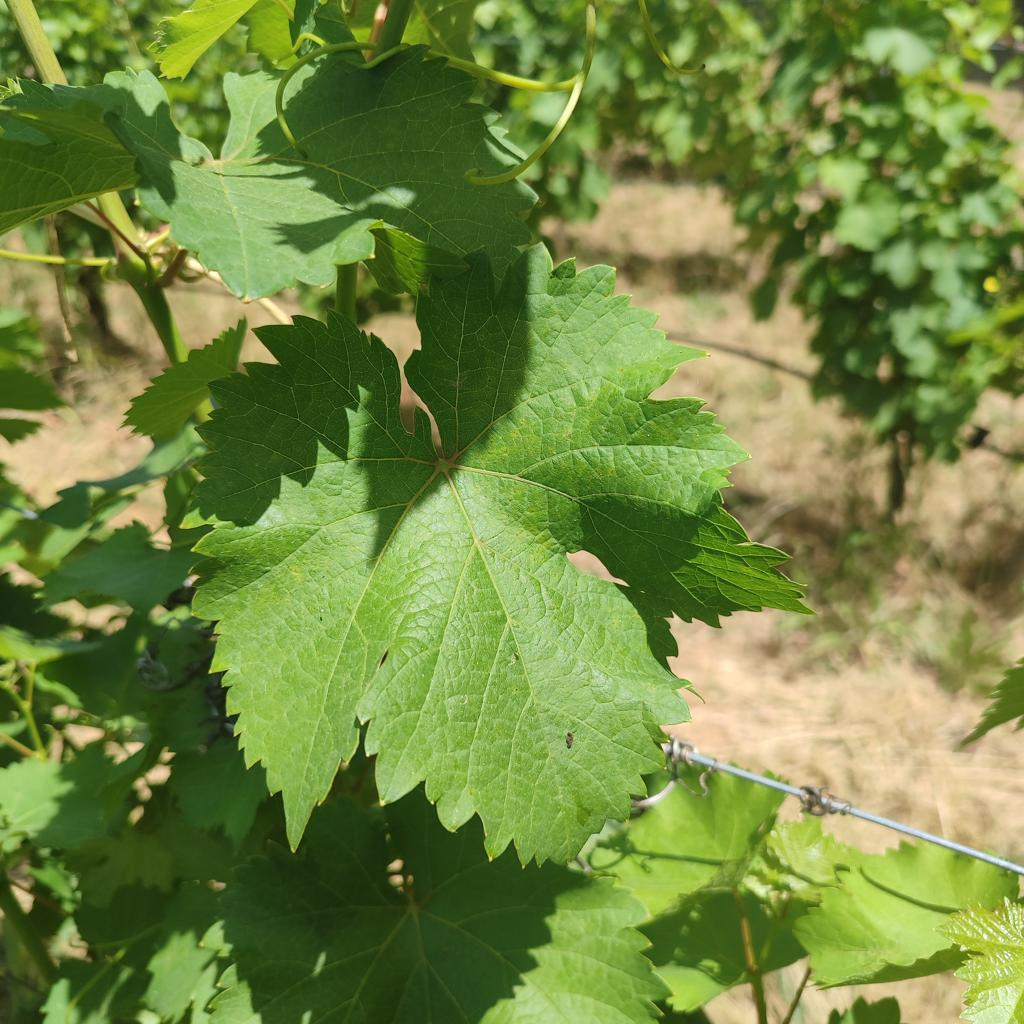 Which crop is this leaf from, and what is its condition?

grapevine, healthy
